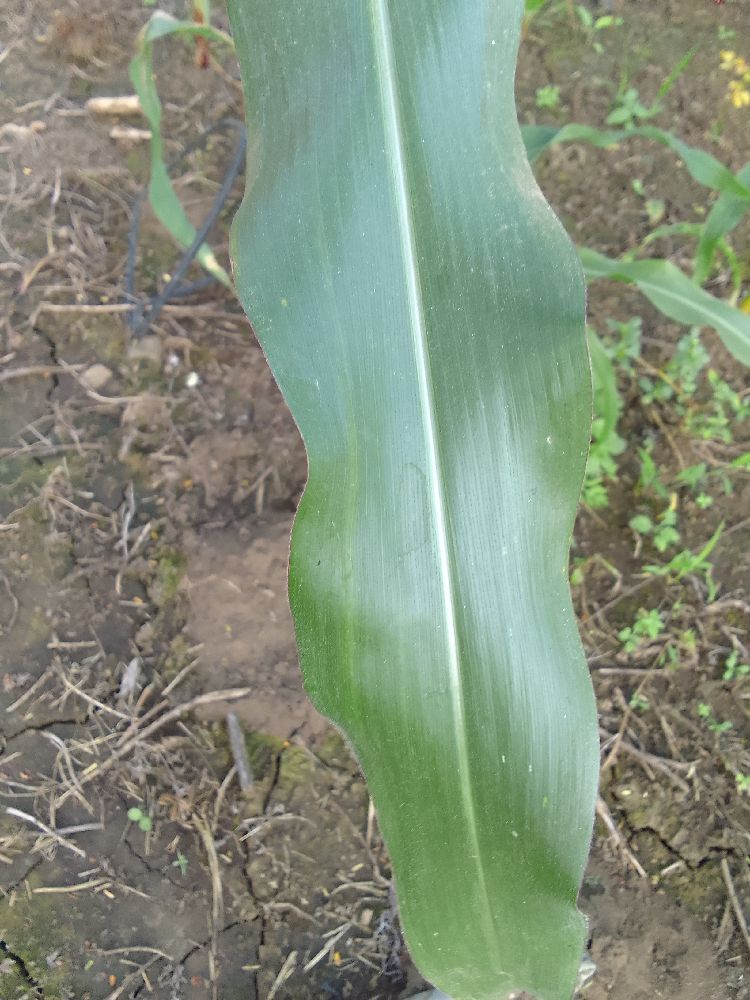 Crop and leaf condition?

maize, healthy
